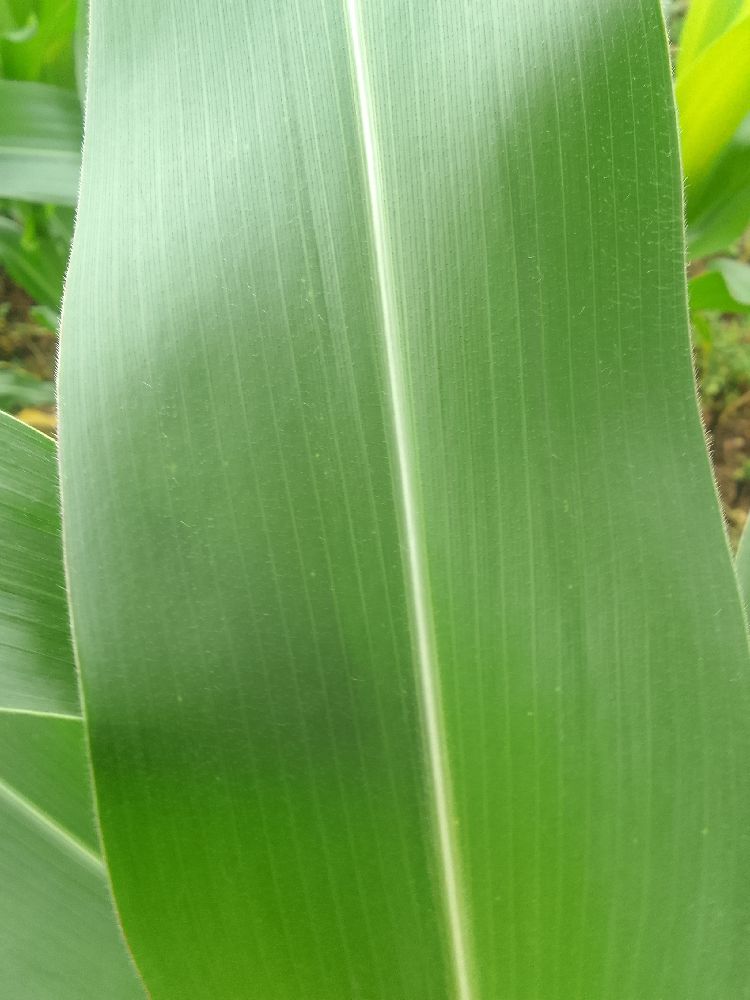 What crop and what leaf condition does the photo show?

maize, healthy
